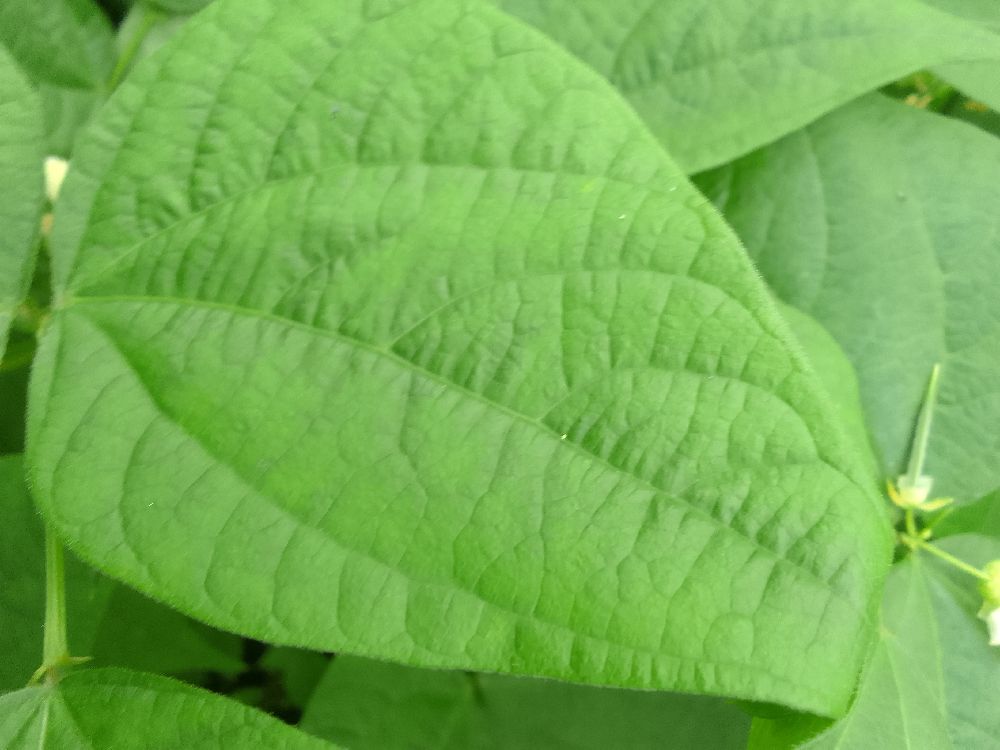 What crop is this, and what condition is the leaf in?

common bean, healthy
